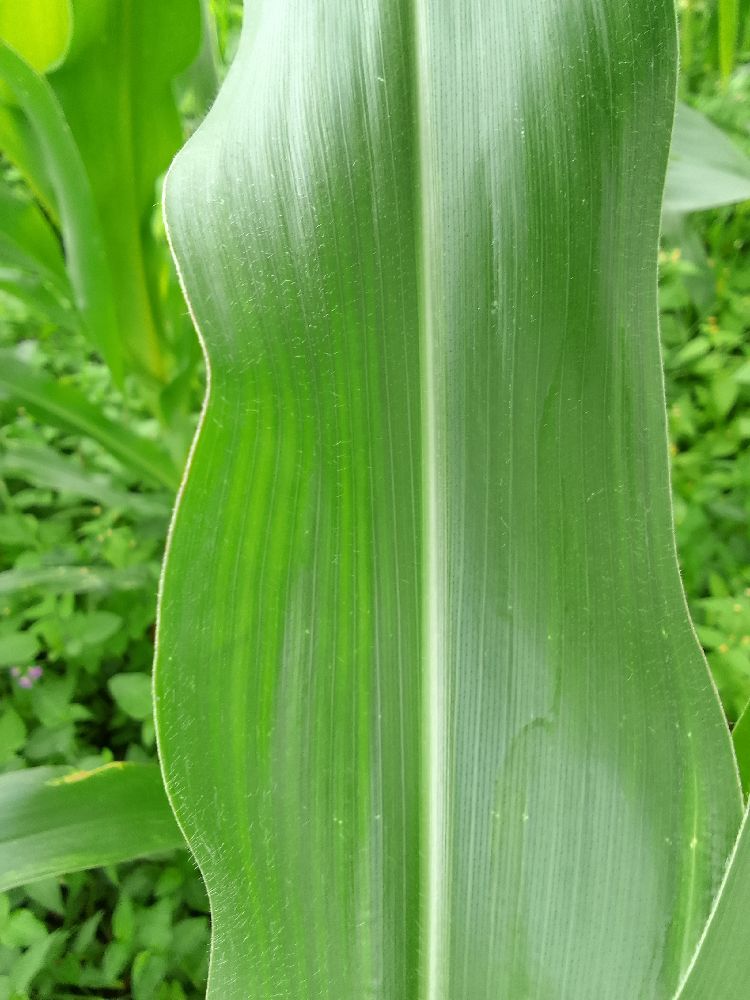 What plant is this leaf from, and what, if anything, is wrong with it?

maize, healthy
